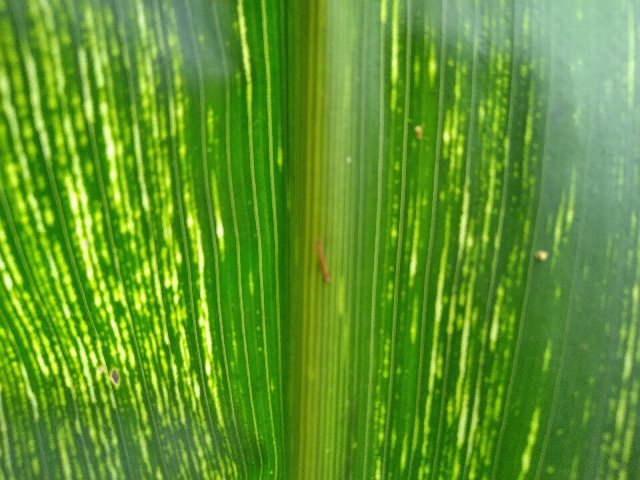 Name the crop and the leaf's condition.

maize, maize streak virus
